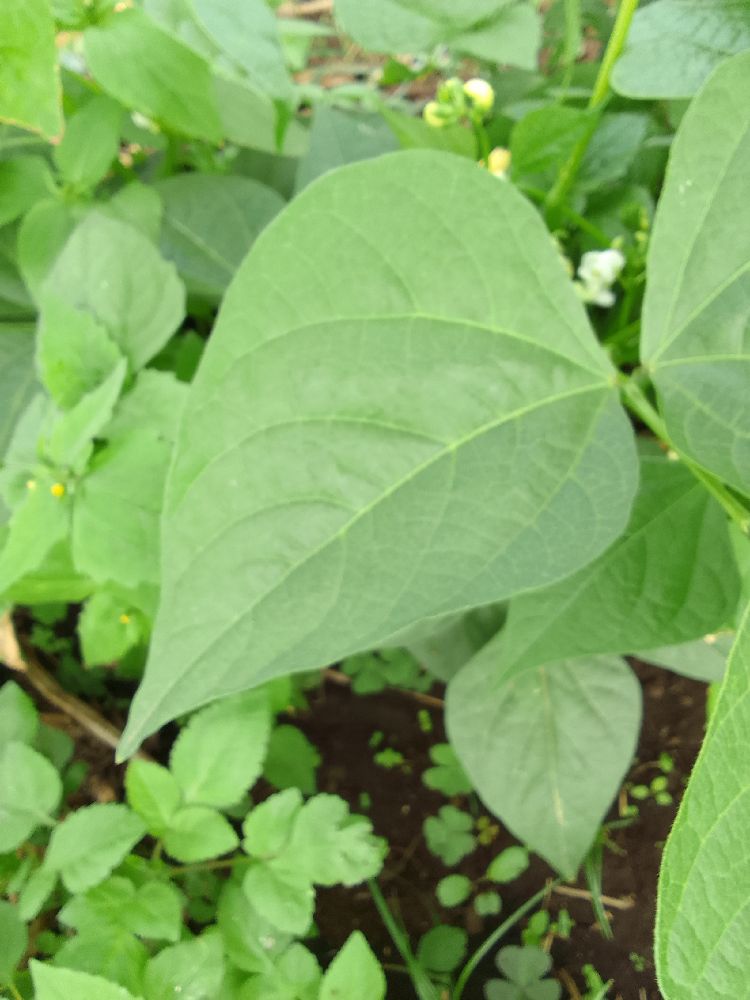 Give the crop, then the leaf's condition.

common bean, healthy
